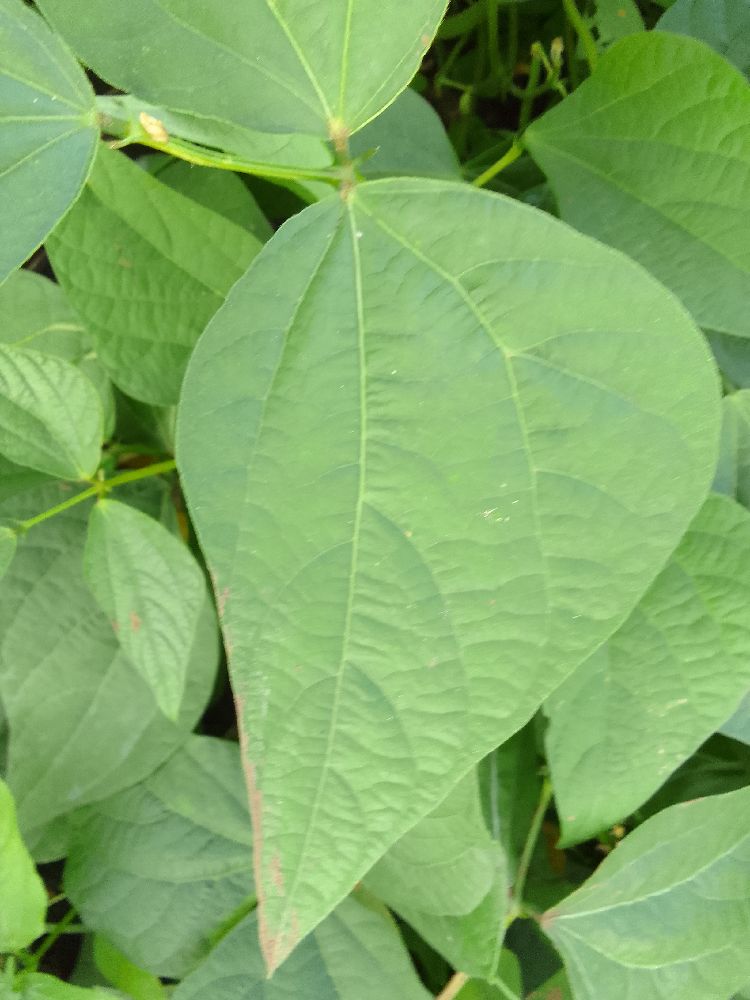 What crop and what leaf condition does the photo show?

common bean, healthy
